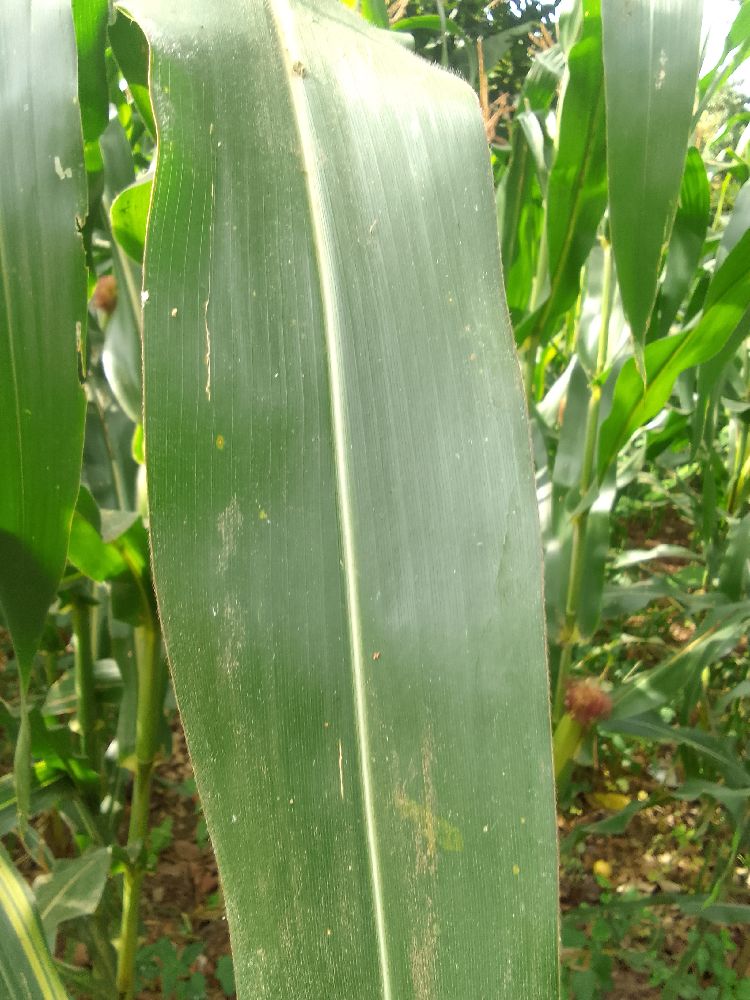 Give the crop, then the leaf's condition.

maize, healthy
